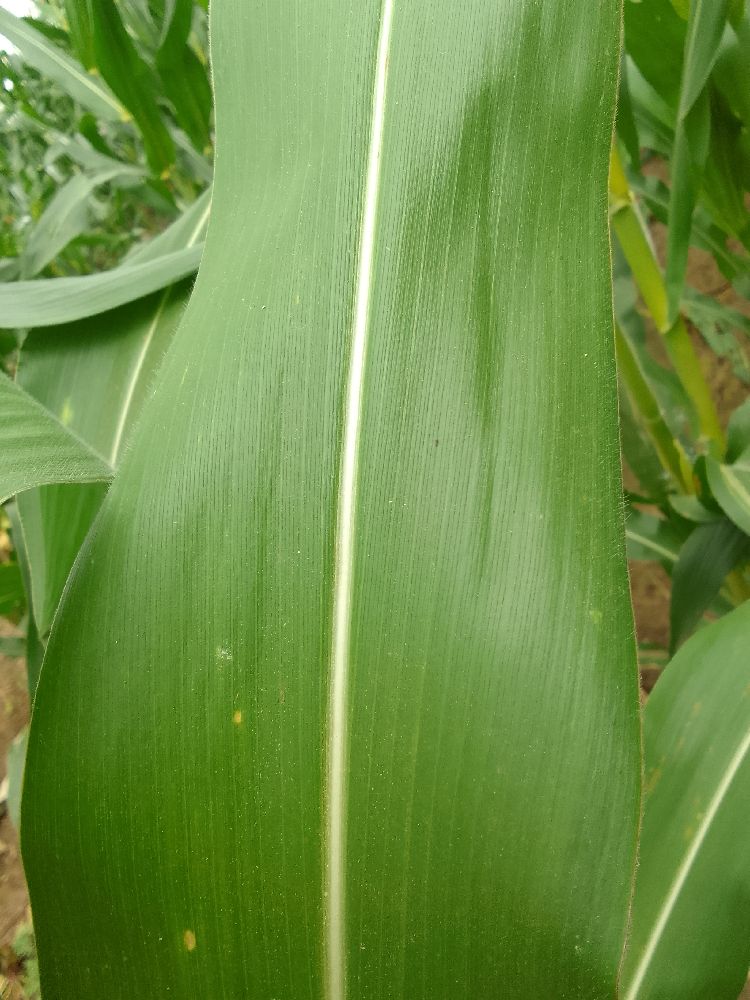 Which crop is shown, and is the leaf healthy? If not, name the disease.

maize, healthy
